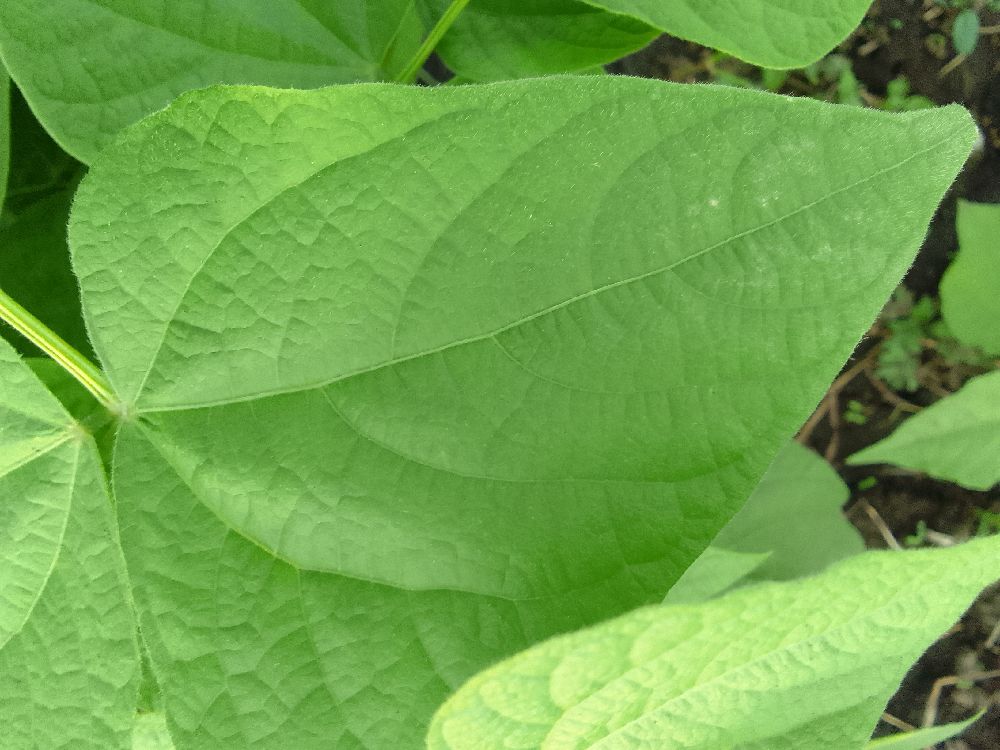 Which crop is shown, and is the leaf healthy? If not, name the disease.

common bean, healthy
